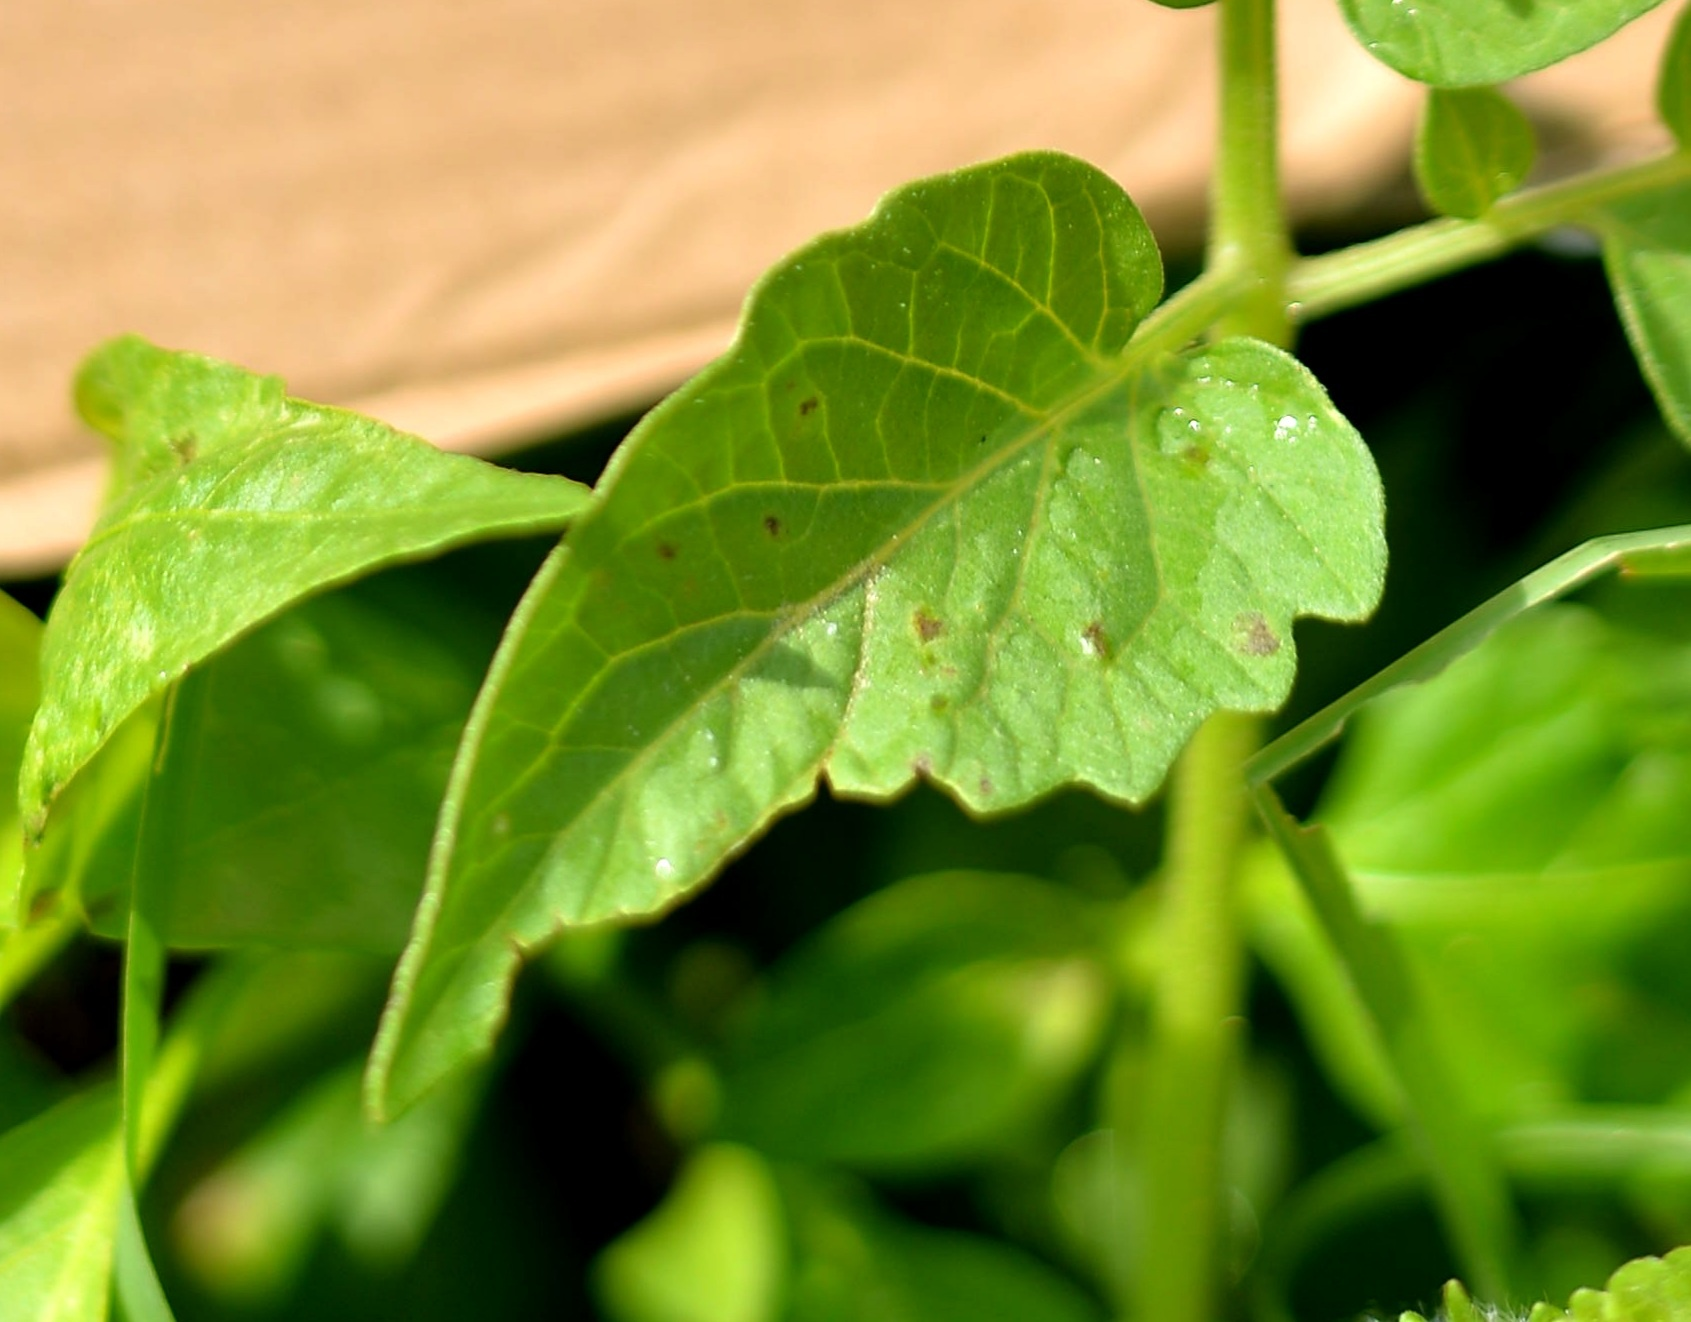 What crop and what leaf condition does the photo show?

tomato, infected
